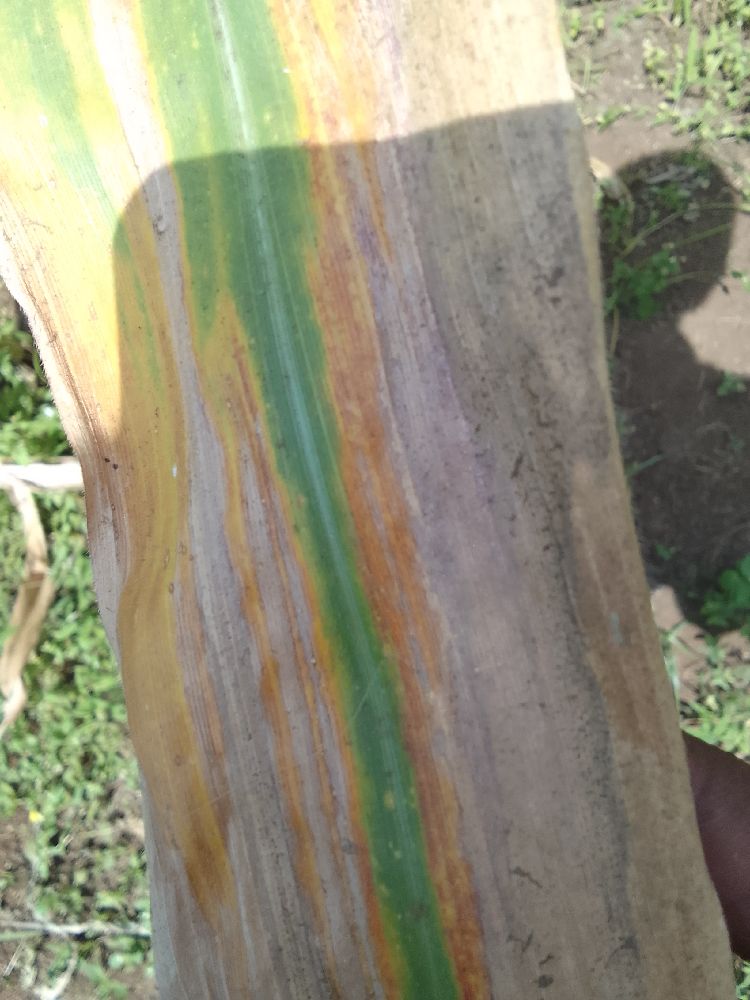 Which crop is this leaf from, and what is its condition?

maize, maize lethal necrosis
